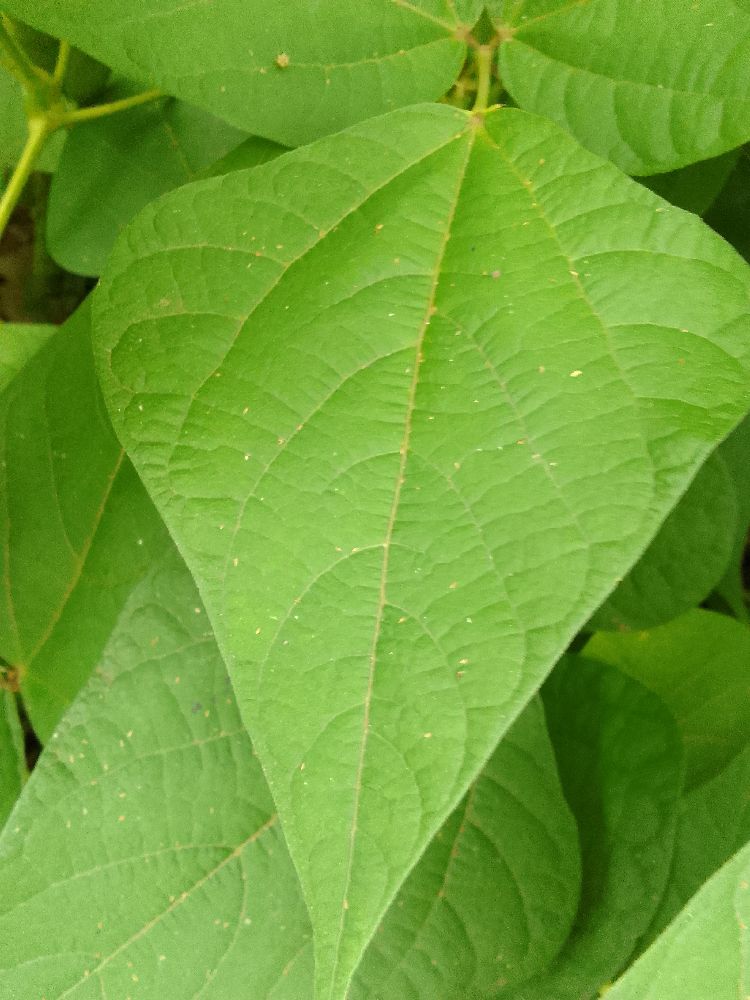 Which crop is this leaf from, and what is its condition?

common bean, healthy
